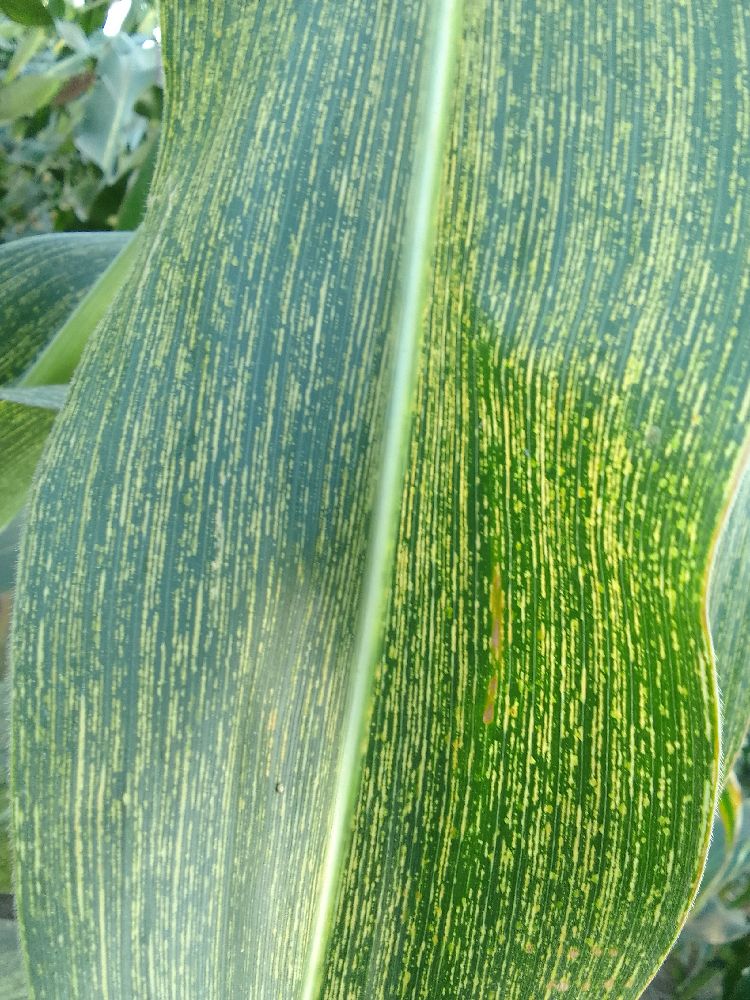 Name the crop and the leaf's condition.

maize, maize streak virus
